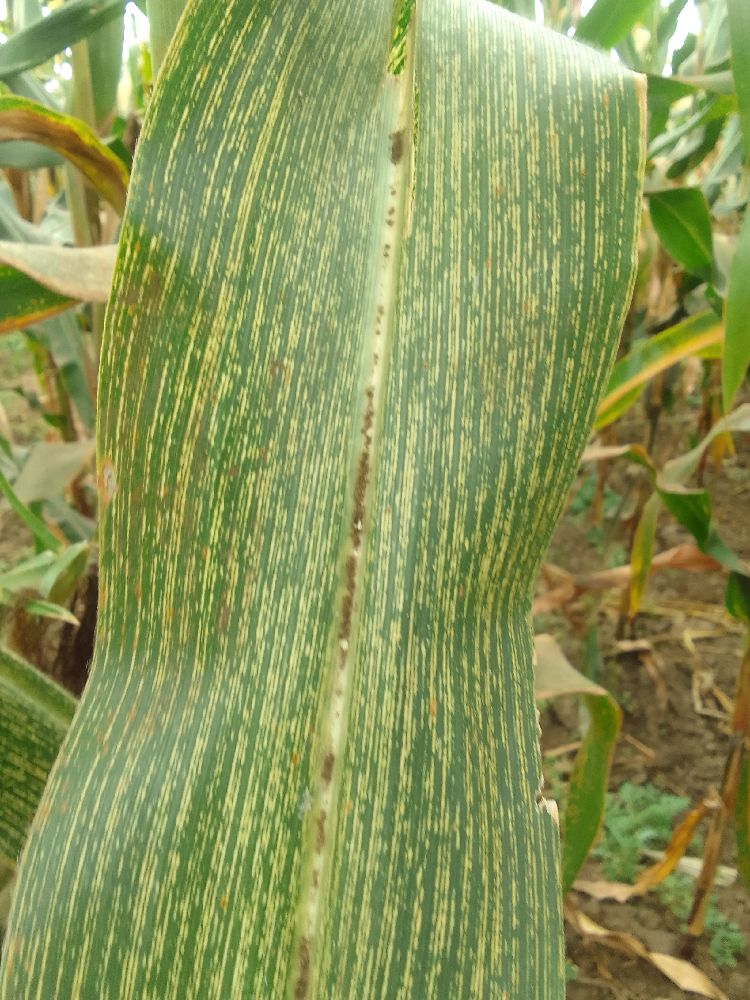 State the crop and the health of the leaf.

maize, maize streak virus
